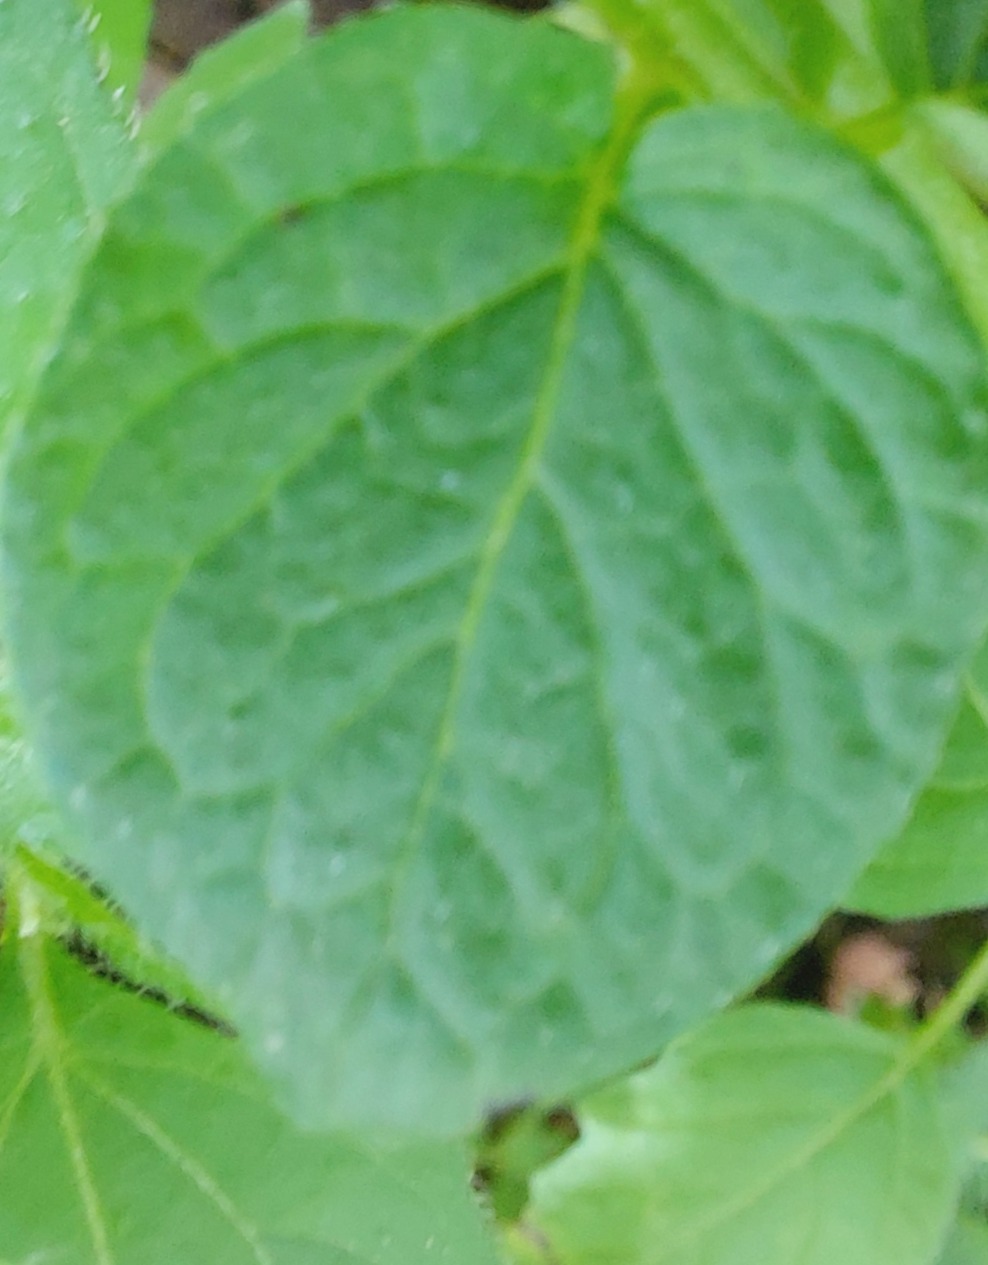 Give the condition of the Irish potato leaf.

healthy
